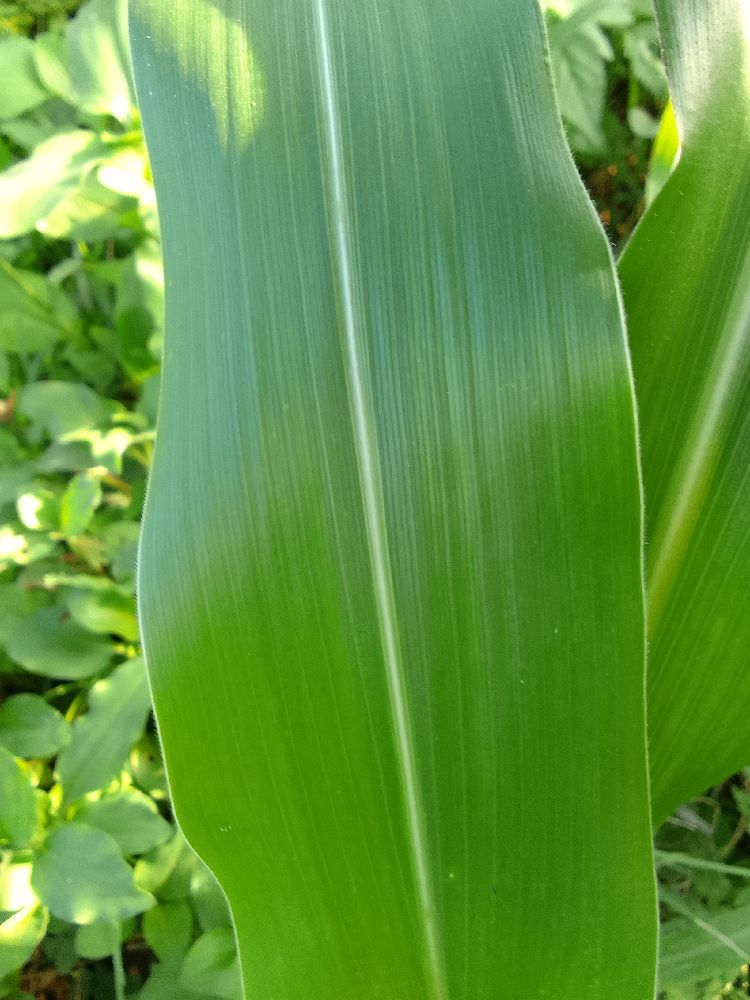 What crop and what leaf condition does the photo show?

maize, healthy
